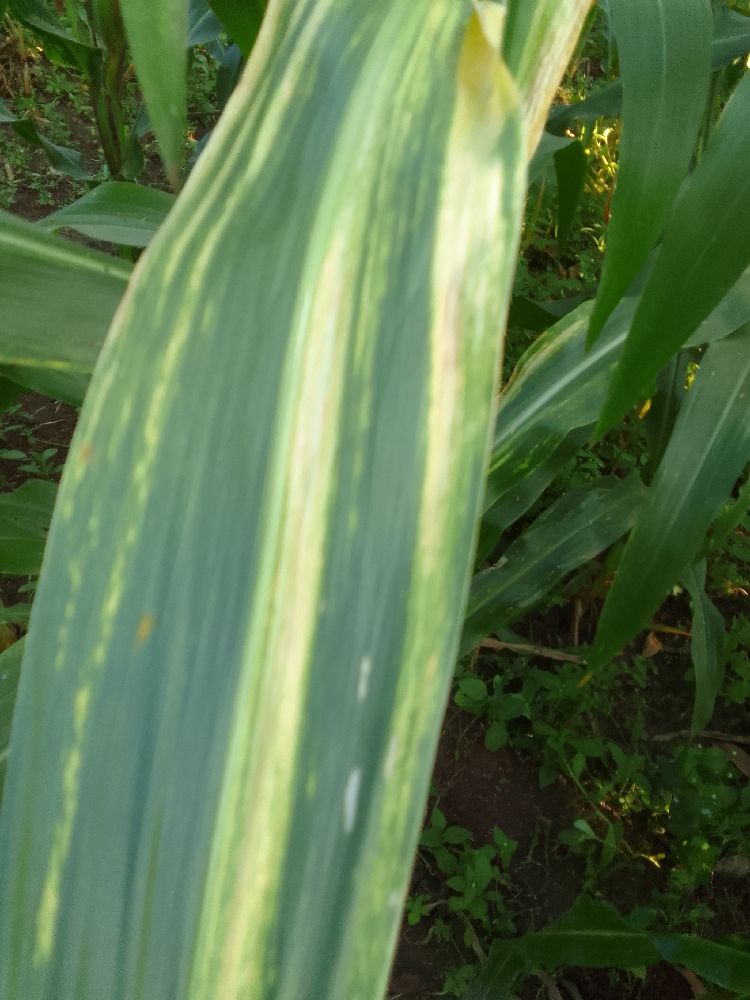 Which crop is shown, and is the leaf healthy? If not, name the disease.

maize, maize lethal necrosis
